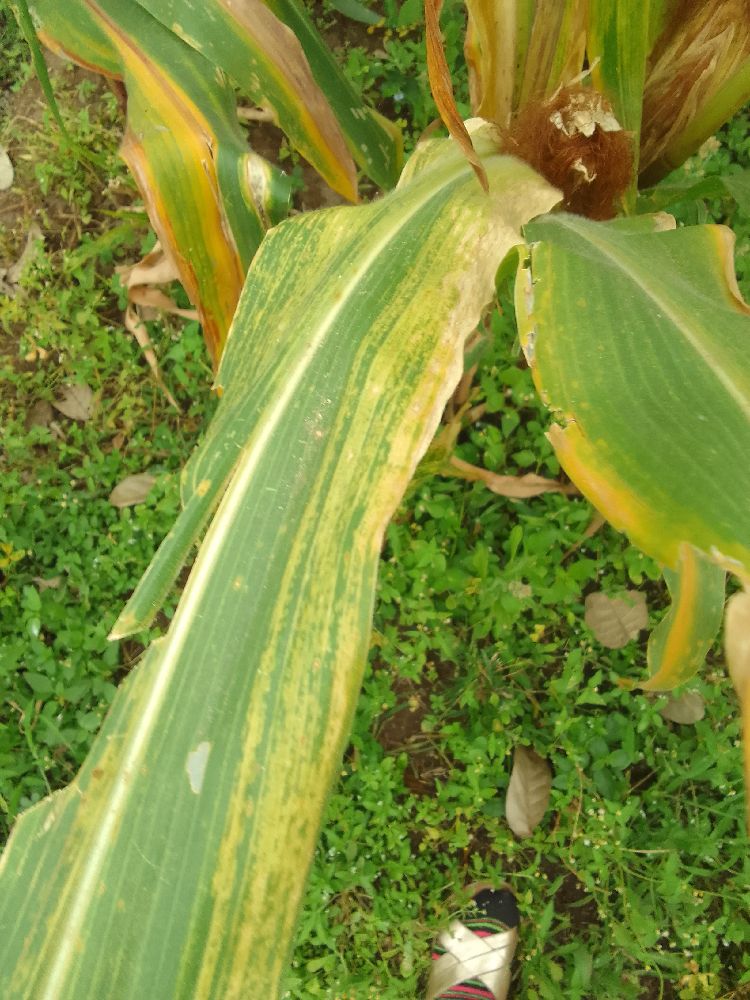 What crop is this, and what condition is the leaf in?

maize, maize lethal necrosis
